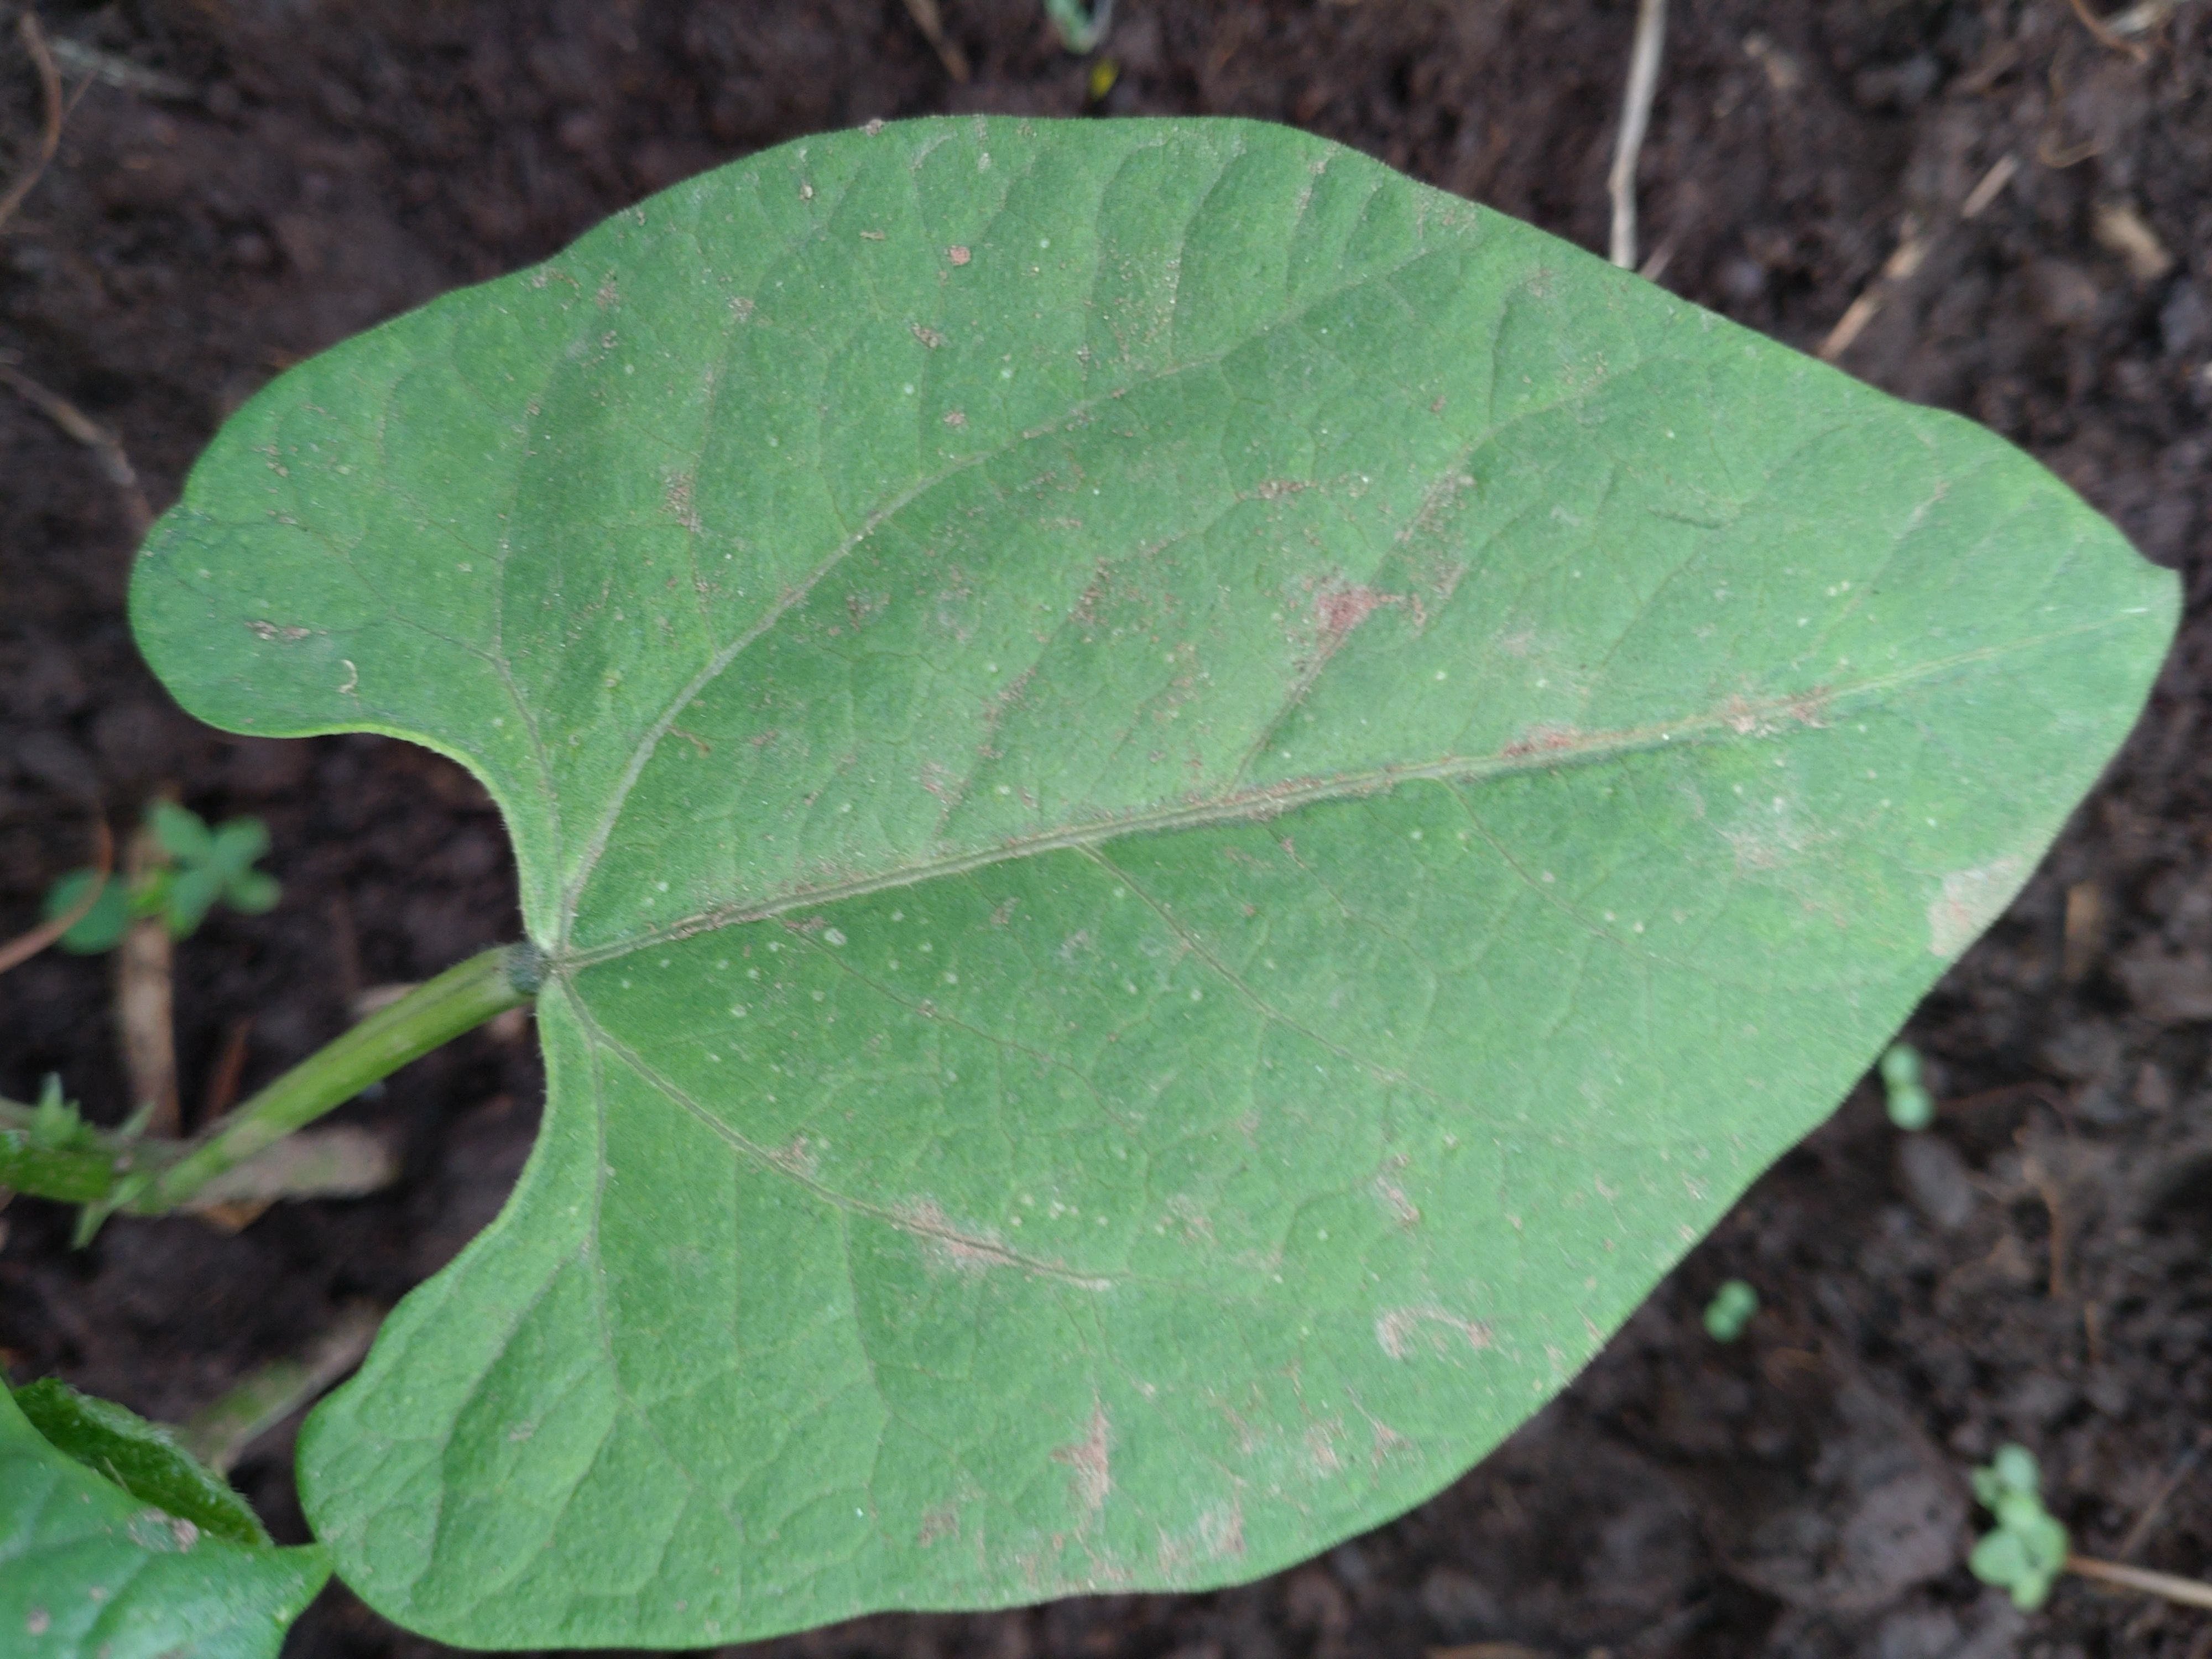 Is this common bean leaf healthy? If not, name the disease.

healthy
